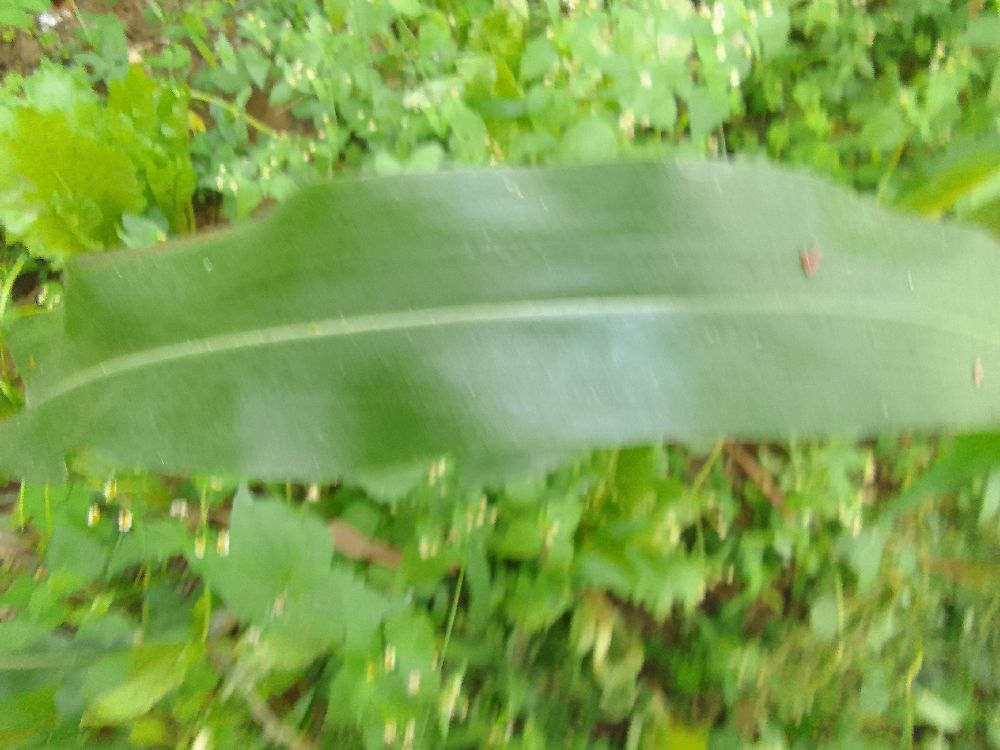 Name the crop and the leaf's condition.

maize, healthy
